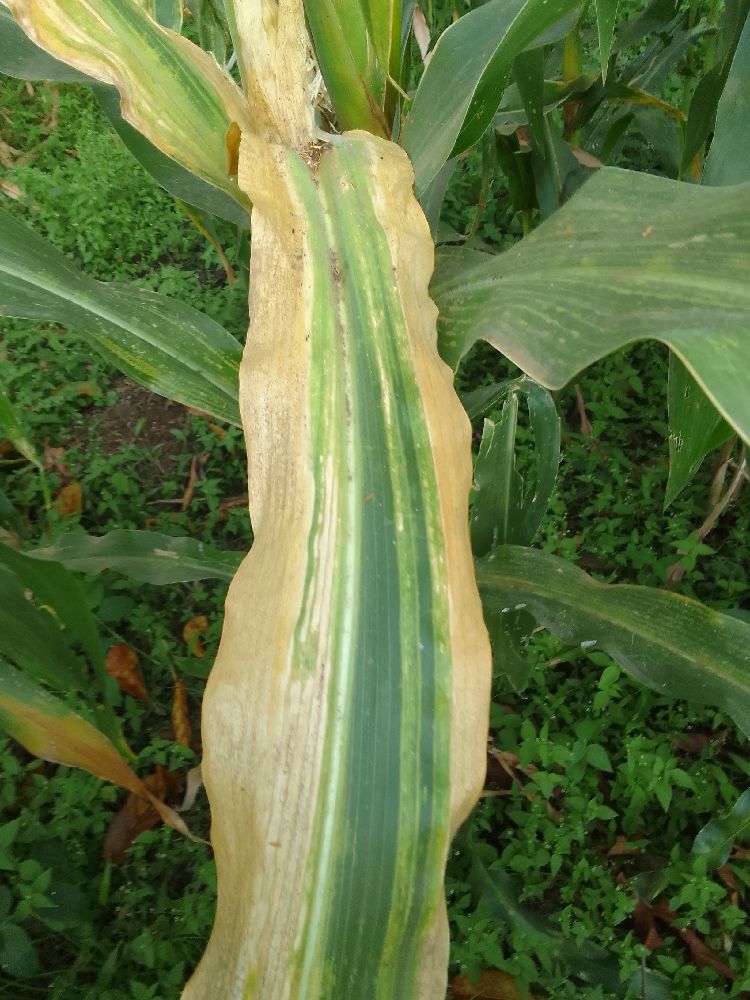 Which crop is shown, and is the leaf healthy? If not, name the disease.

maize, maize lethal necrosis
